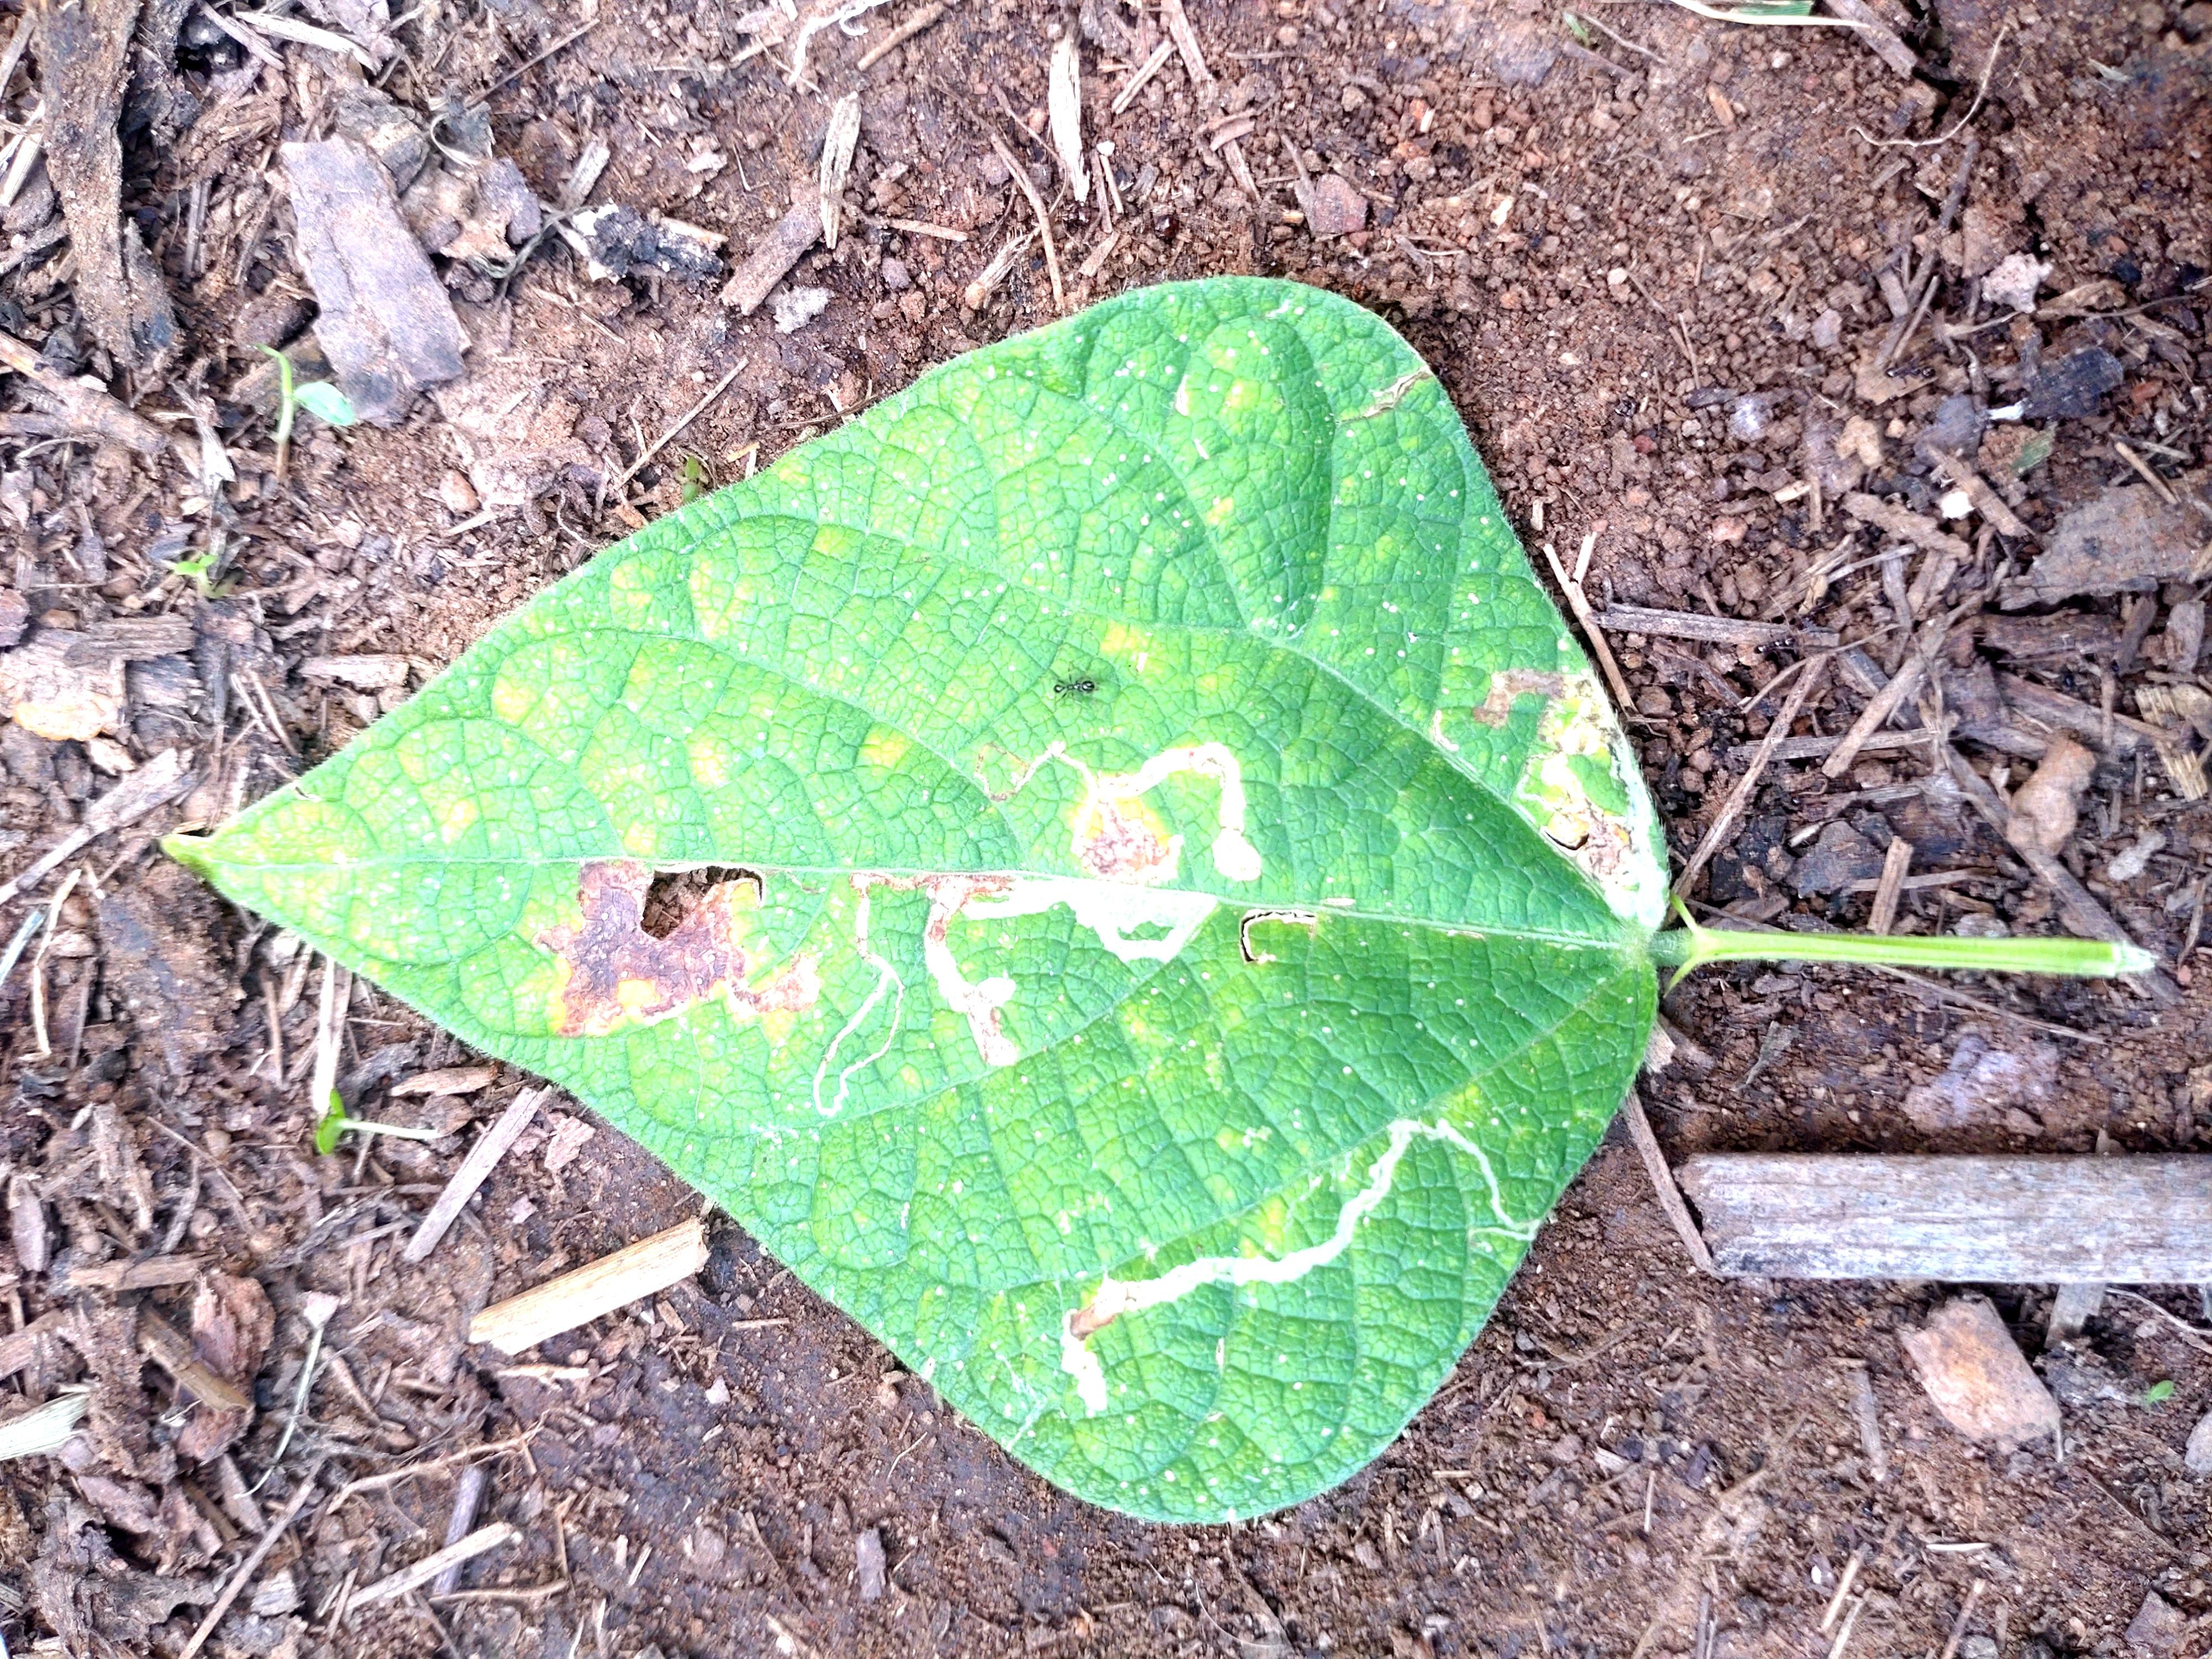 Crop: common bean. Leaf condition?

anthracnose
